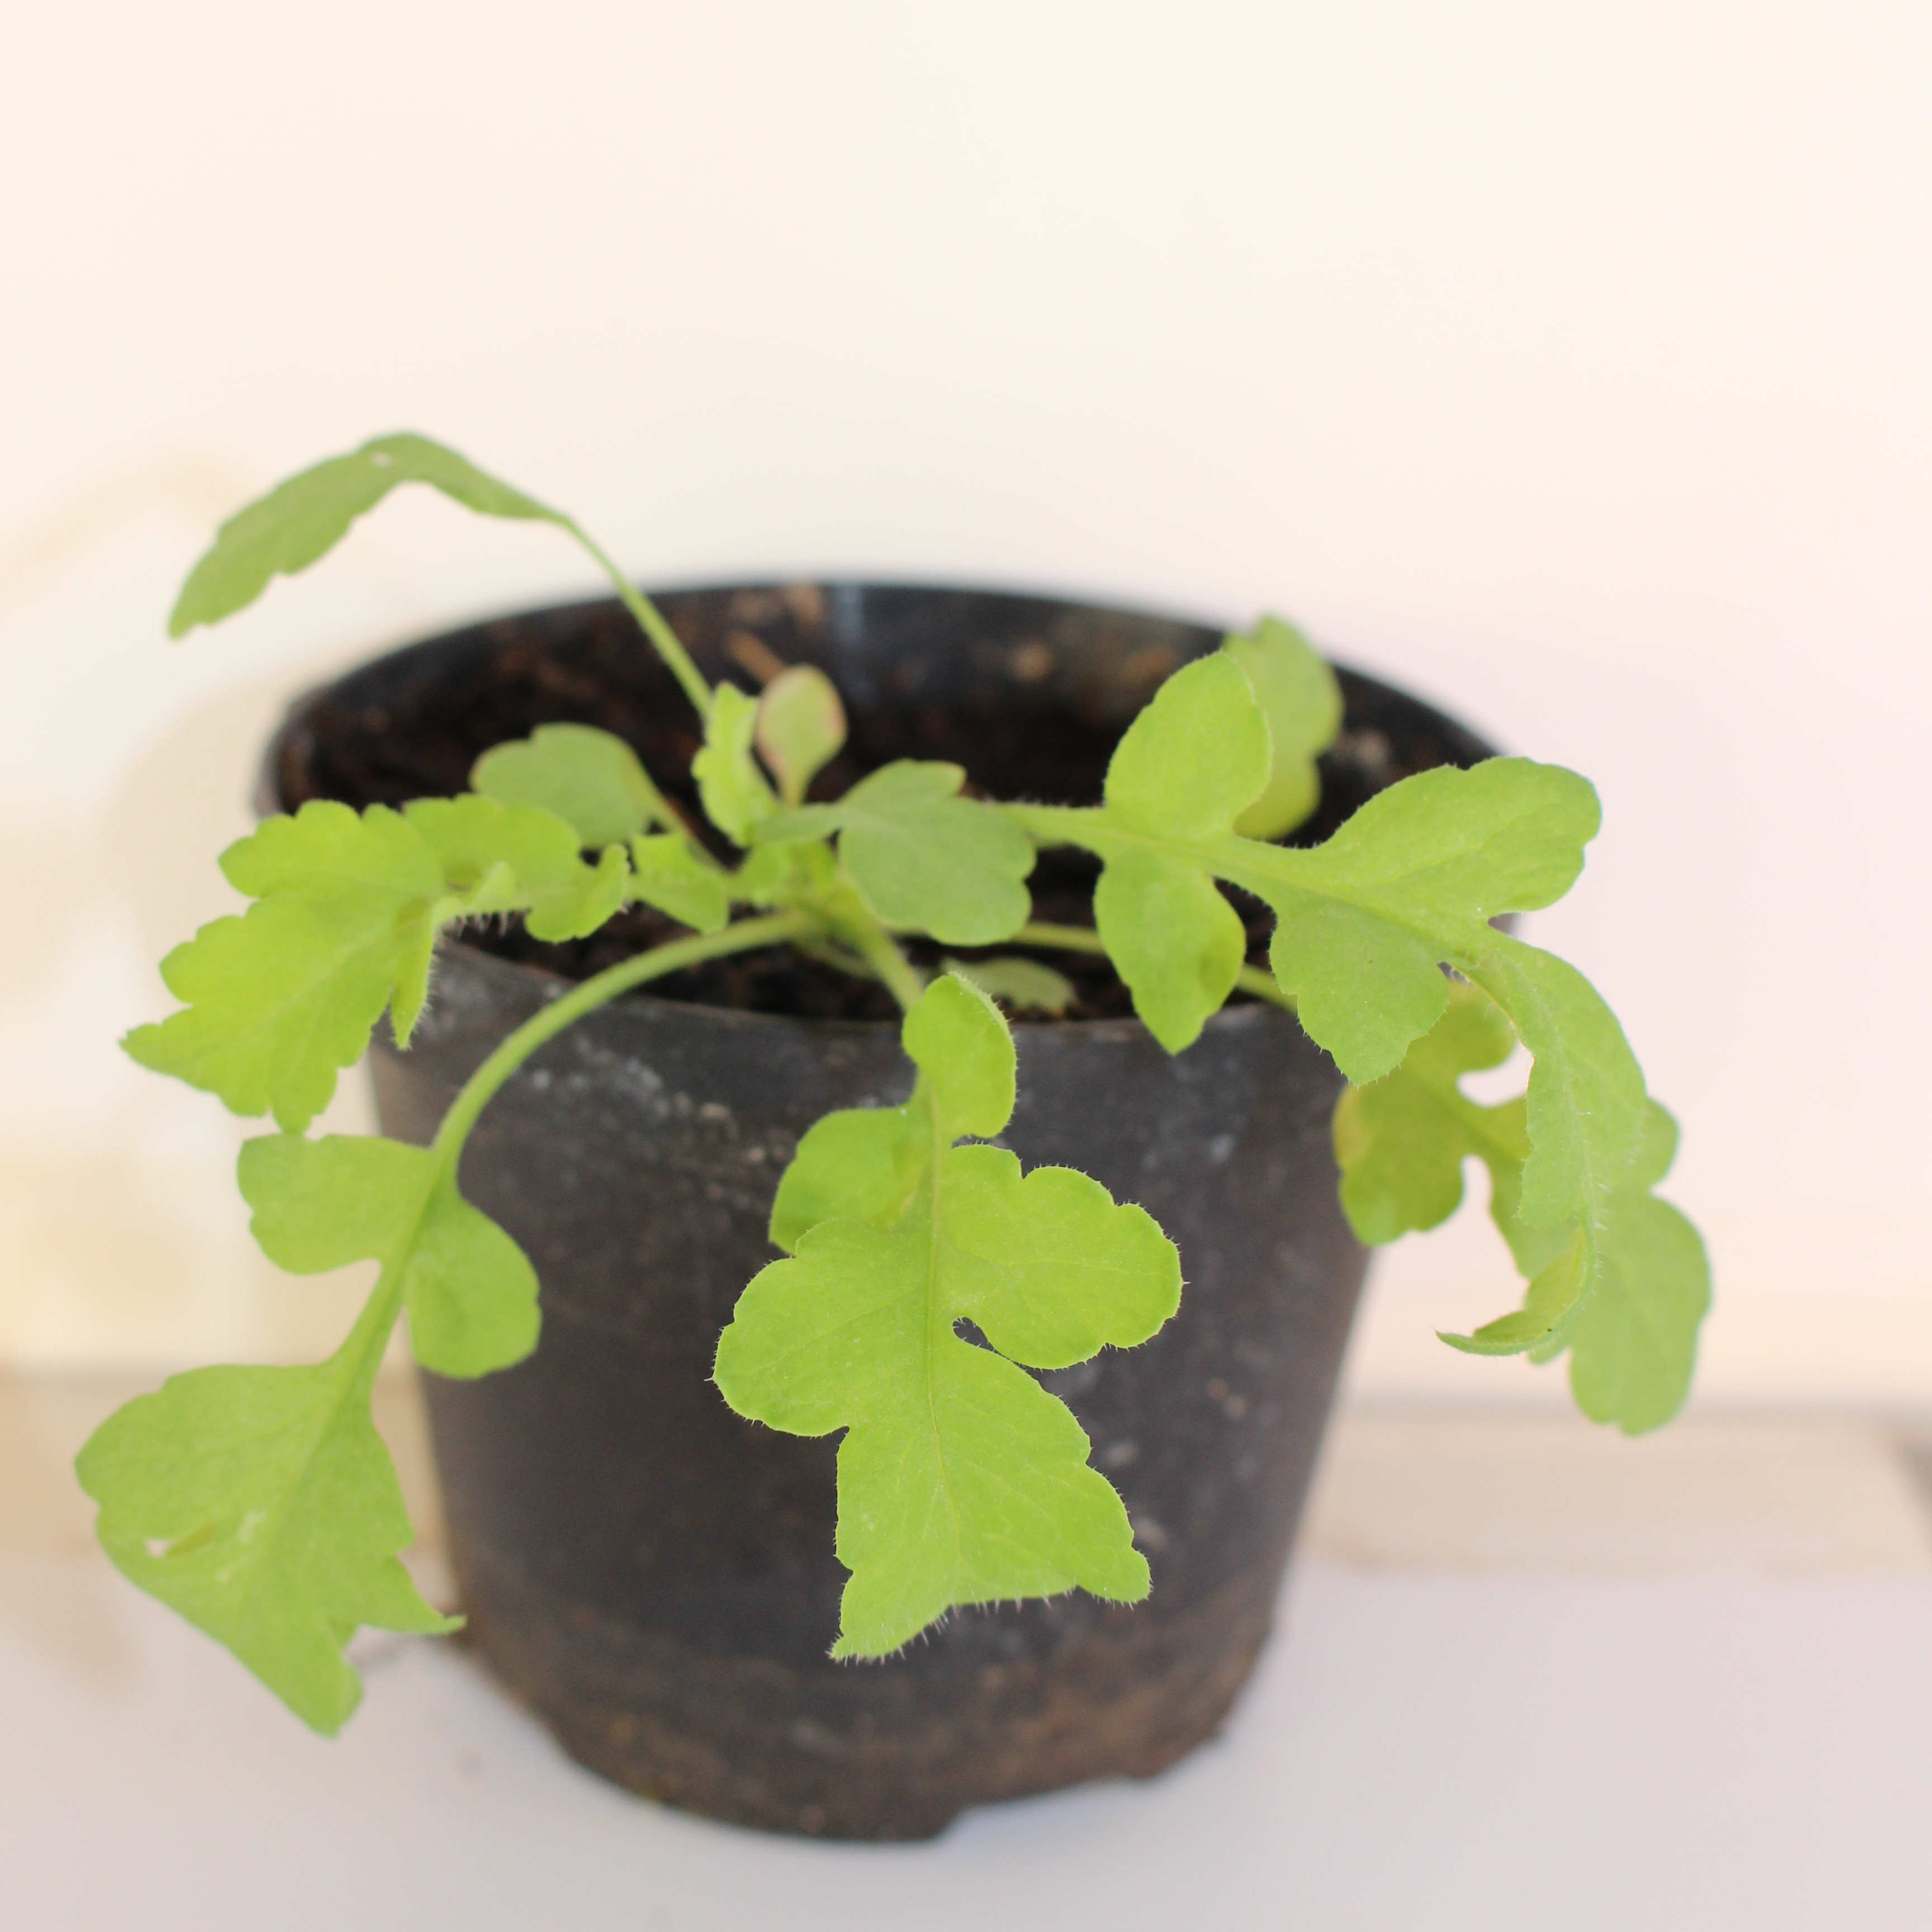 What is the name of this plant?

Papaver rhoeas
